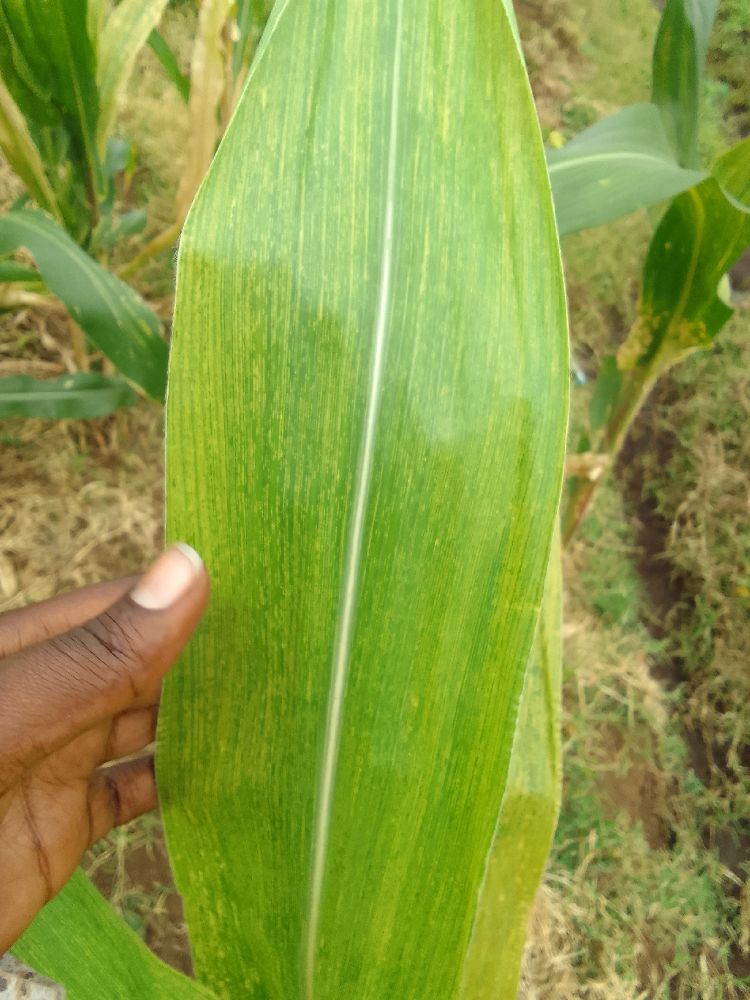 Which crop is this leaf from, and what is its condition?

maize, maize lethal necrosis
